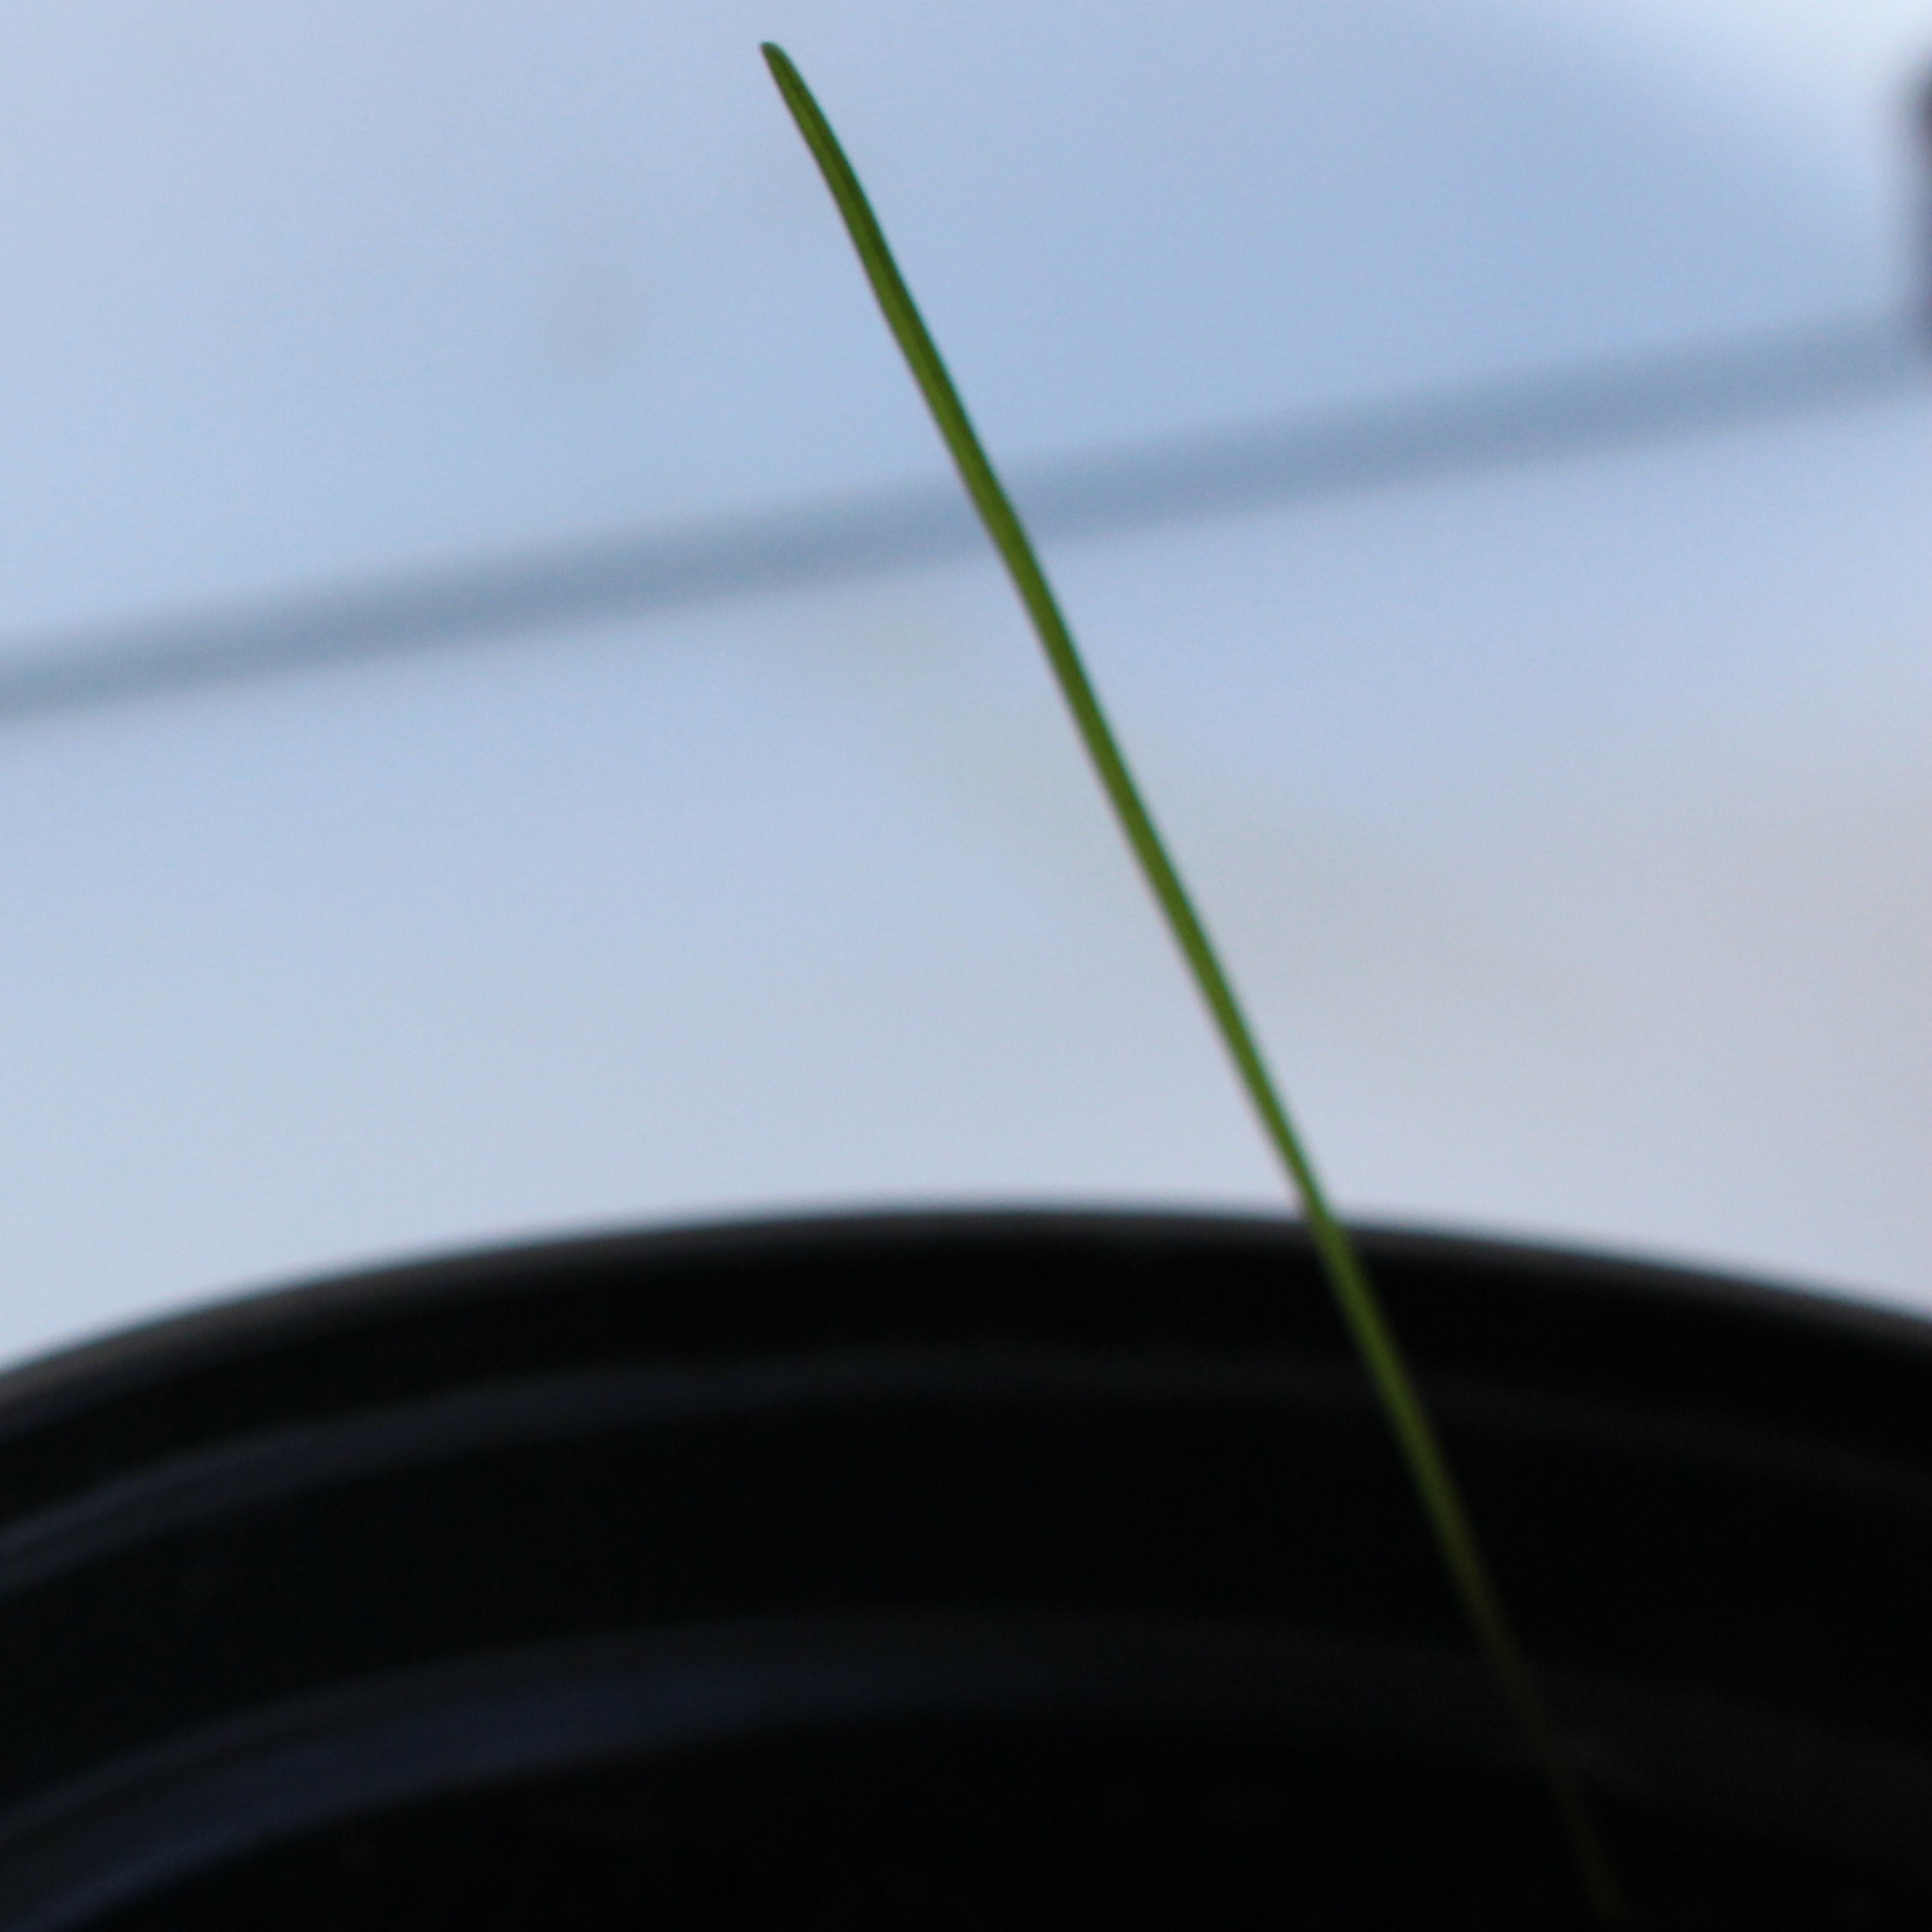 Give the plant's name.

Lolium multiflorum
